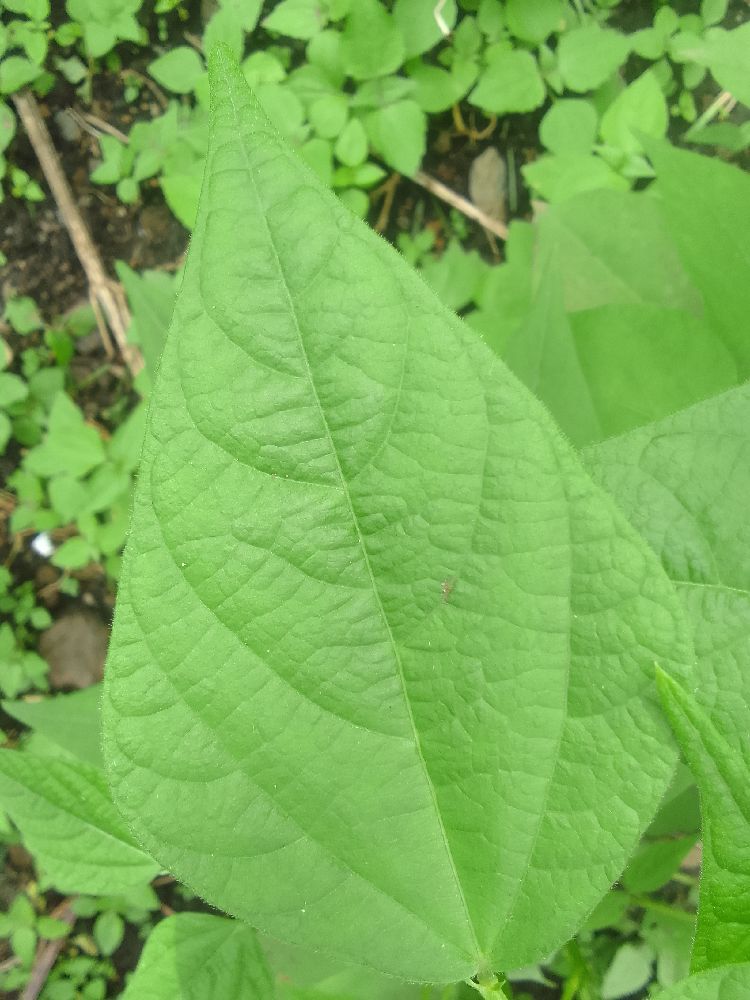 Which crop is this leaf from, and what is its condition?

common bean, healthy
